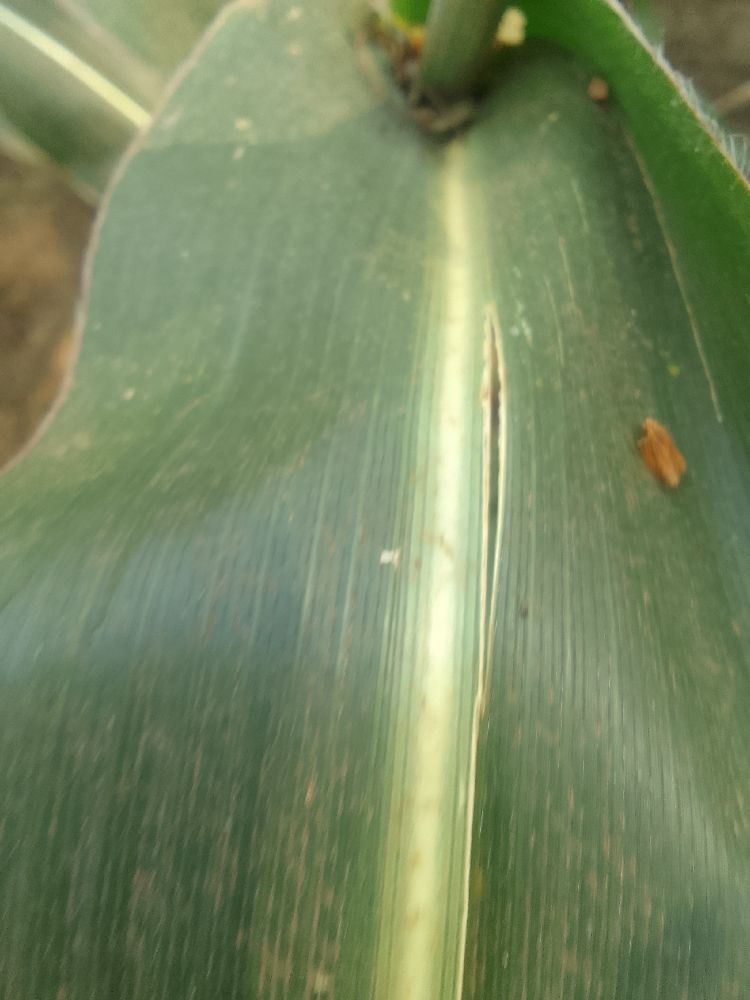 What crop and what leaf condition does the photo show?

maize, healthy
